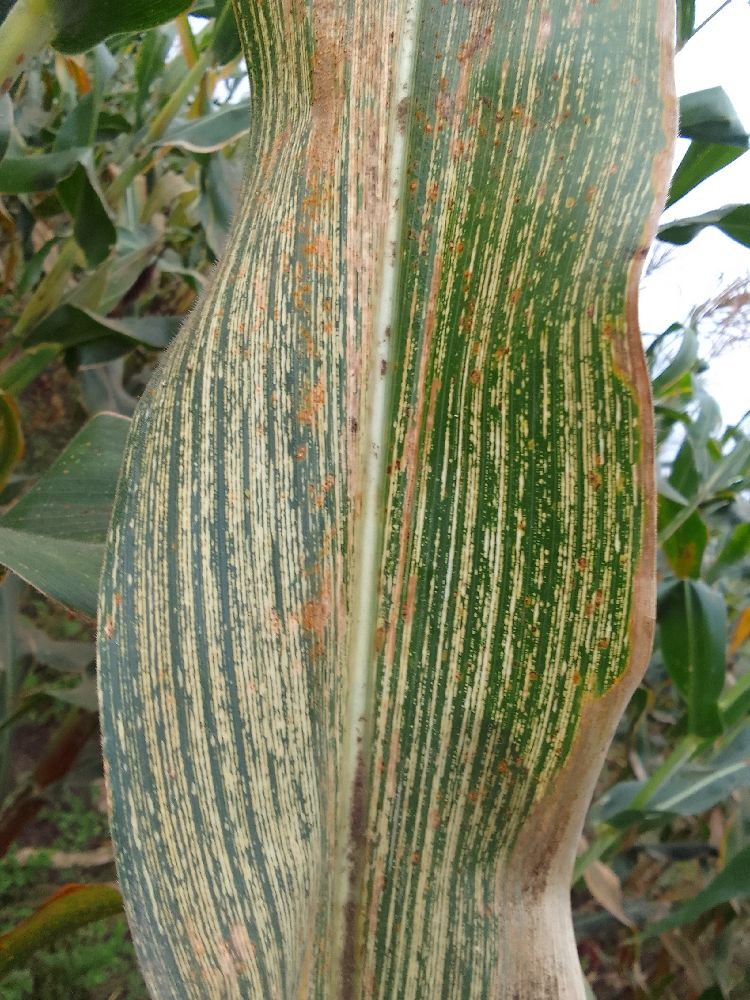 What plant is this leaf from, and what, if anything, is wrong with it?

maize, maize streak virus
